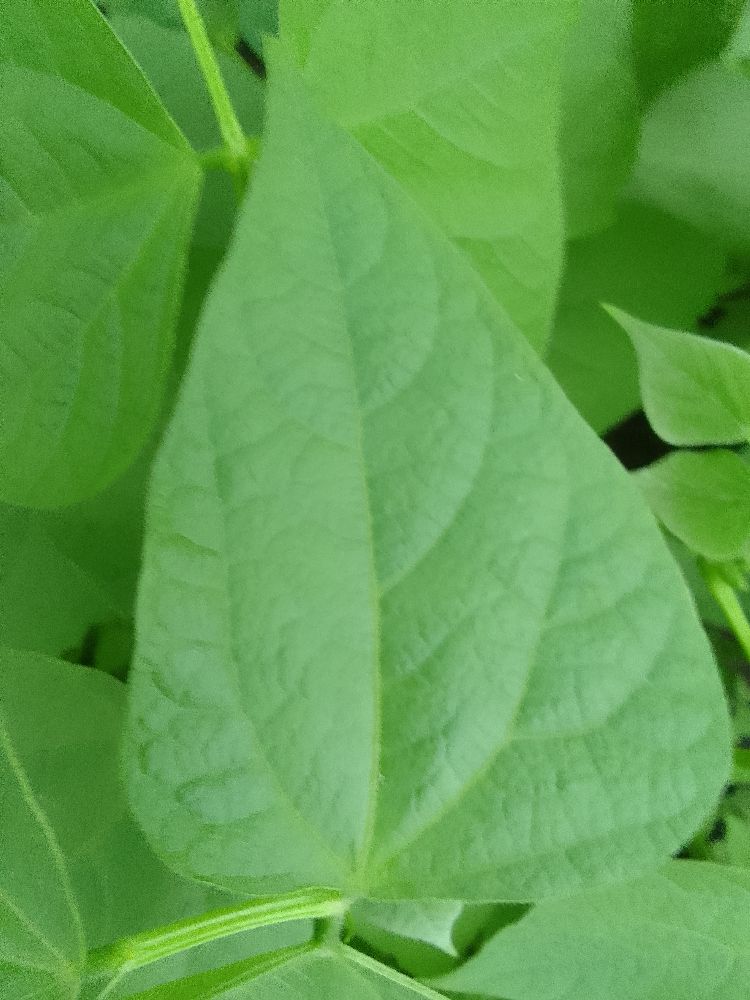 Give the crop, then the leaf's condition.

common bean, healthy
